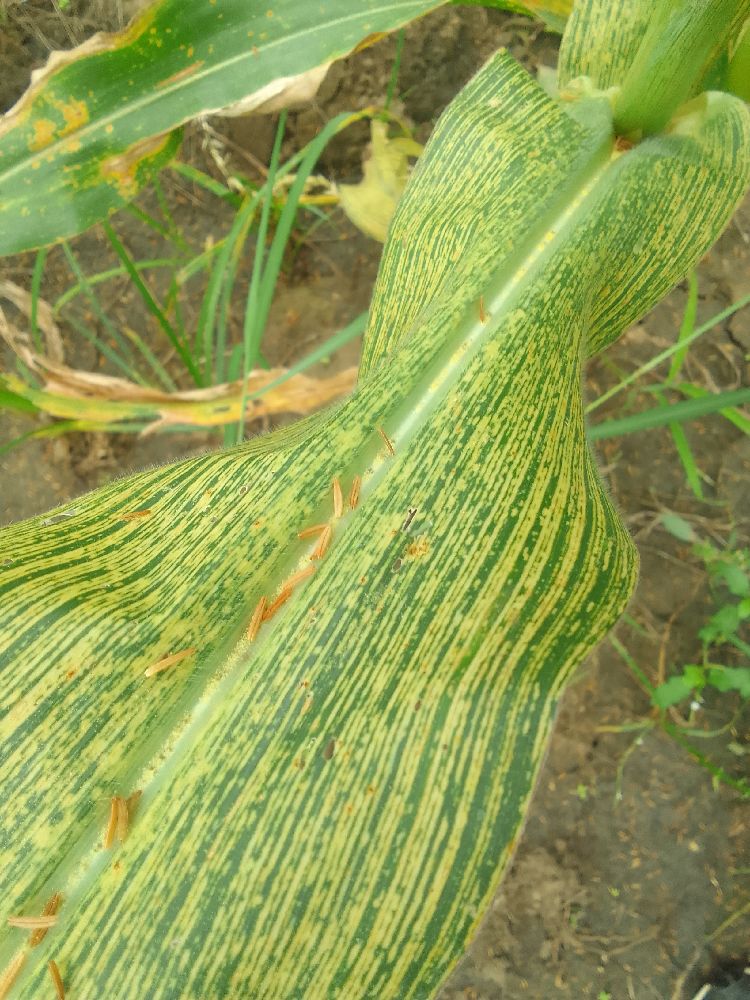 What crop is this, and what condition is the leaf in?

maize, maize streak virus
